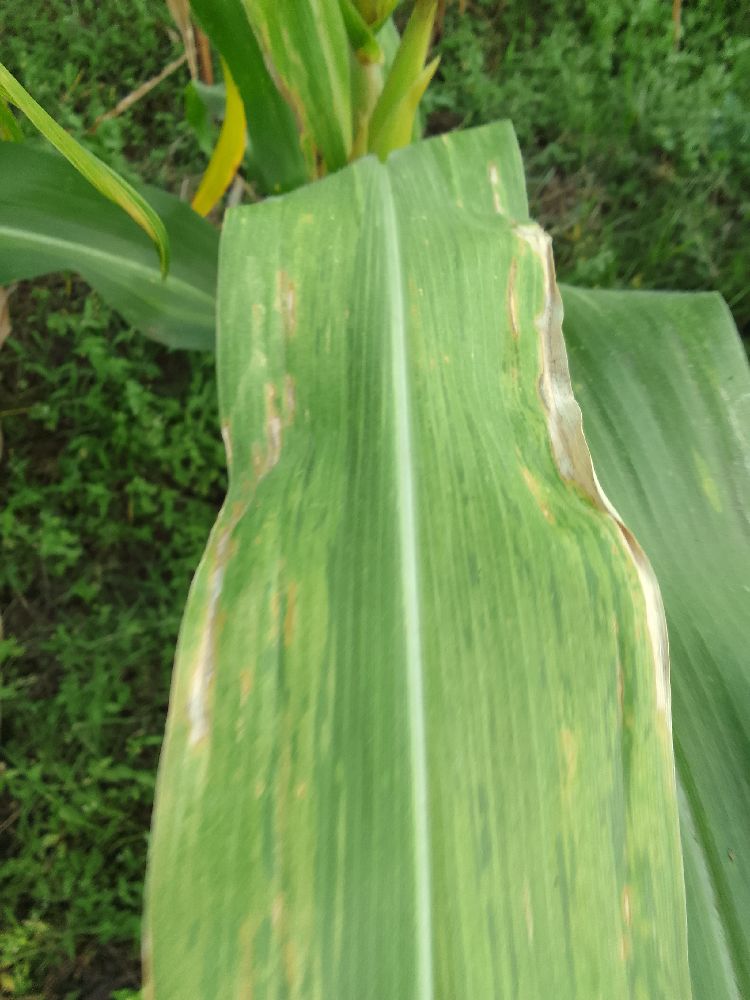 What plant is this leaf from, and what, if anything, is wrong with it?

maize, maize lethal necrosis
